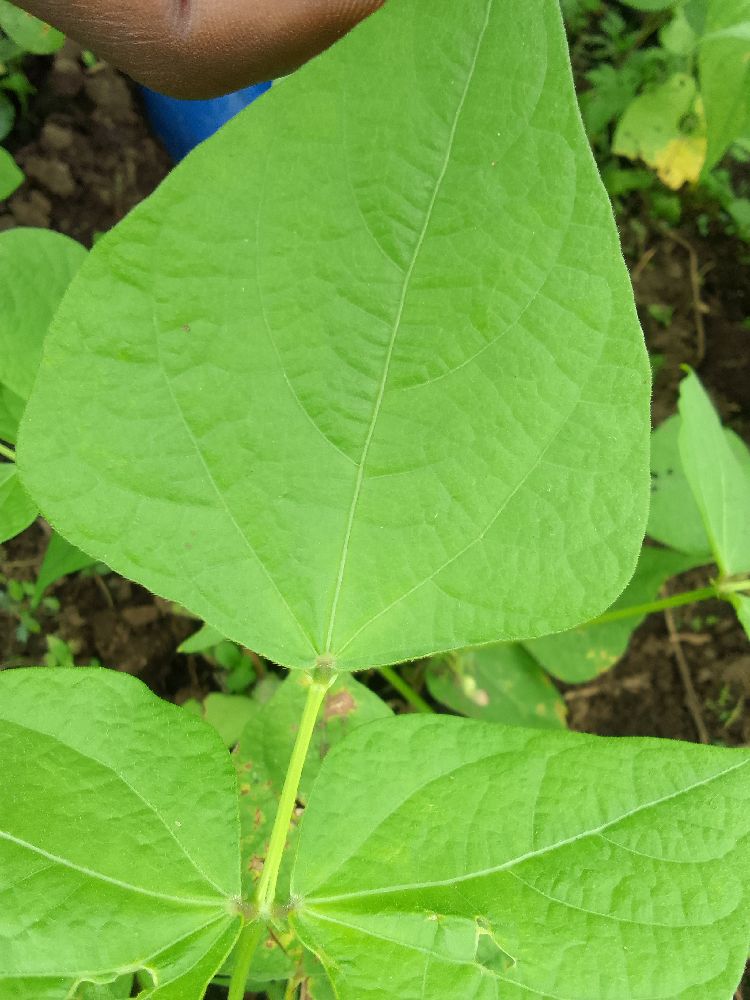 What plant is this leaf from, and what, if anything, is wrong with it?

common bean, healthy
